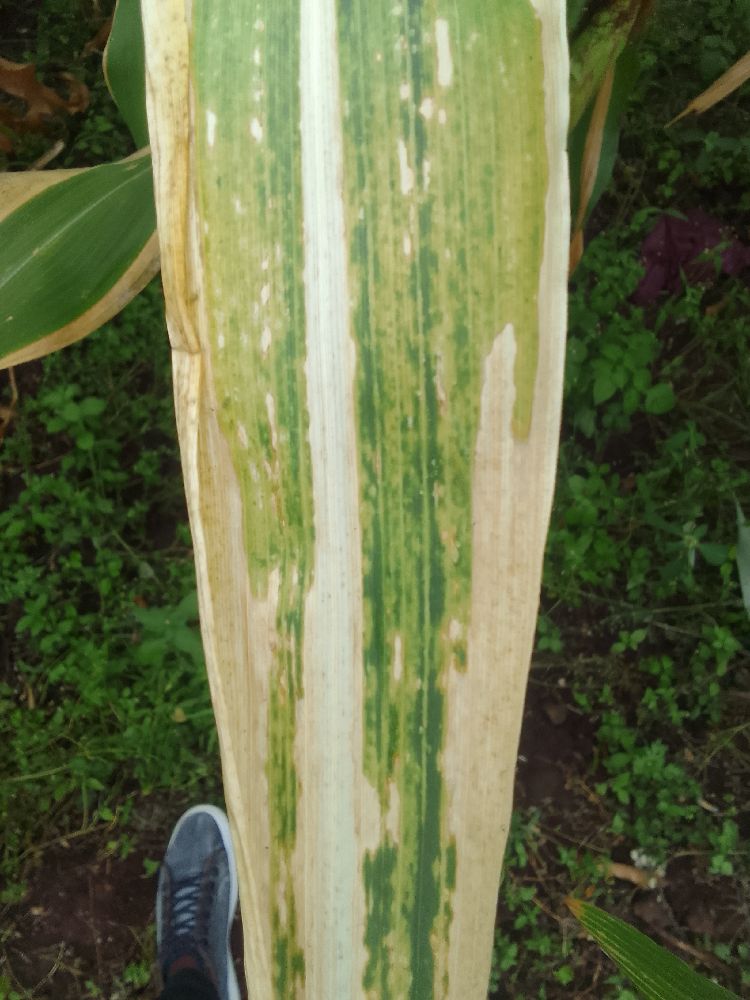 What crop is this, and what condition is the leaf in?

maize, maize lethal necrosis
